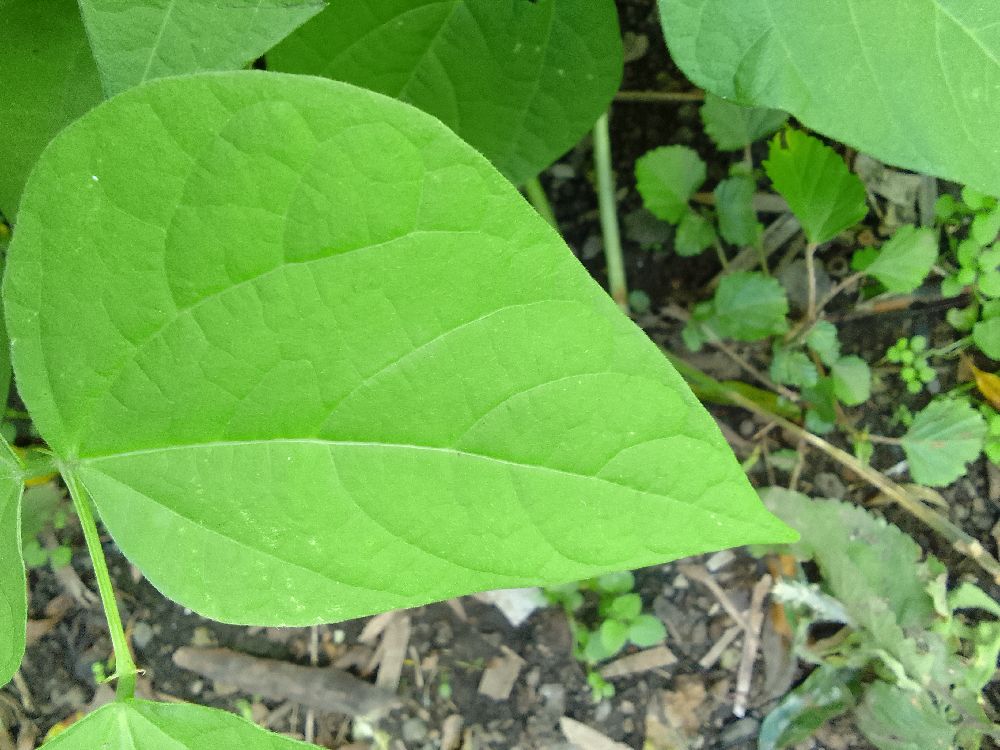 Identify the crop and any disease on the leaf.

common bean, healthy
